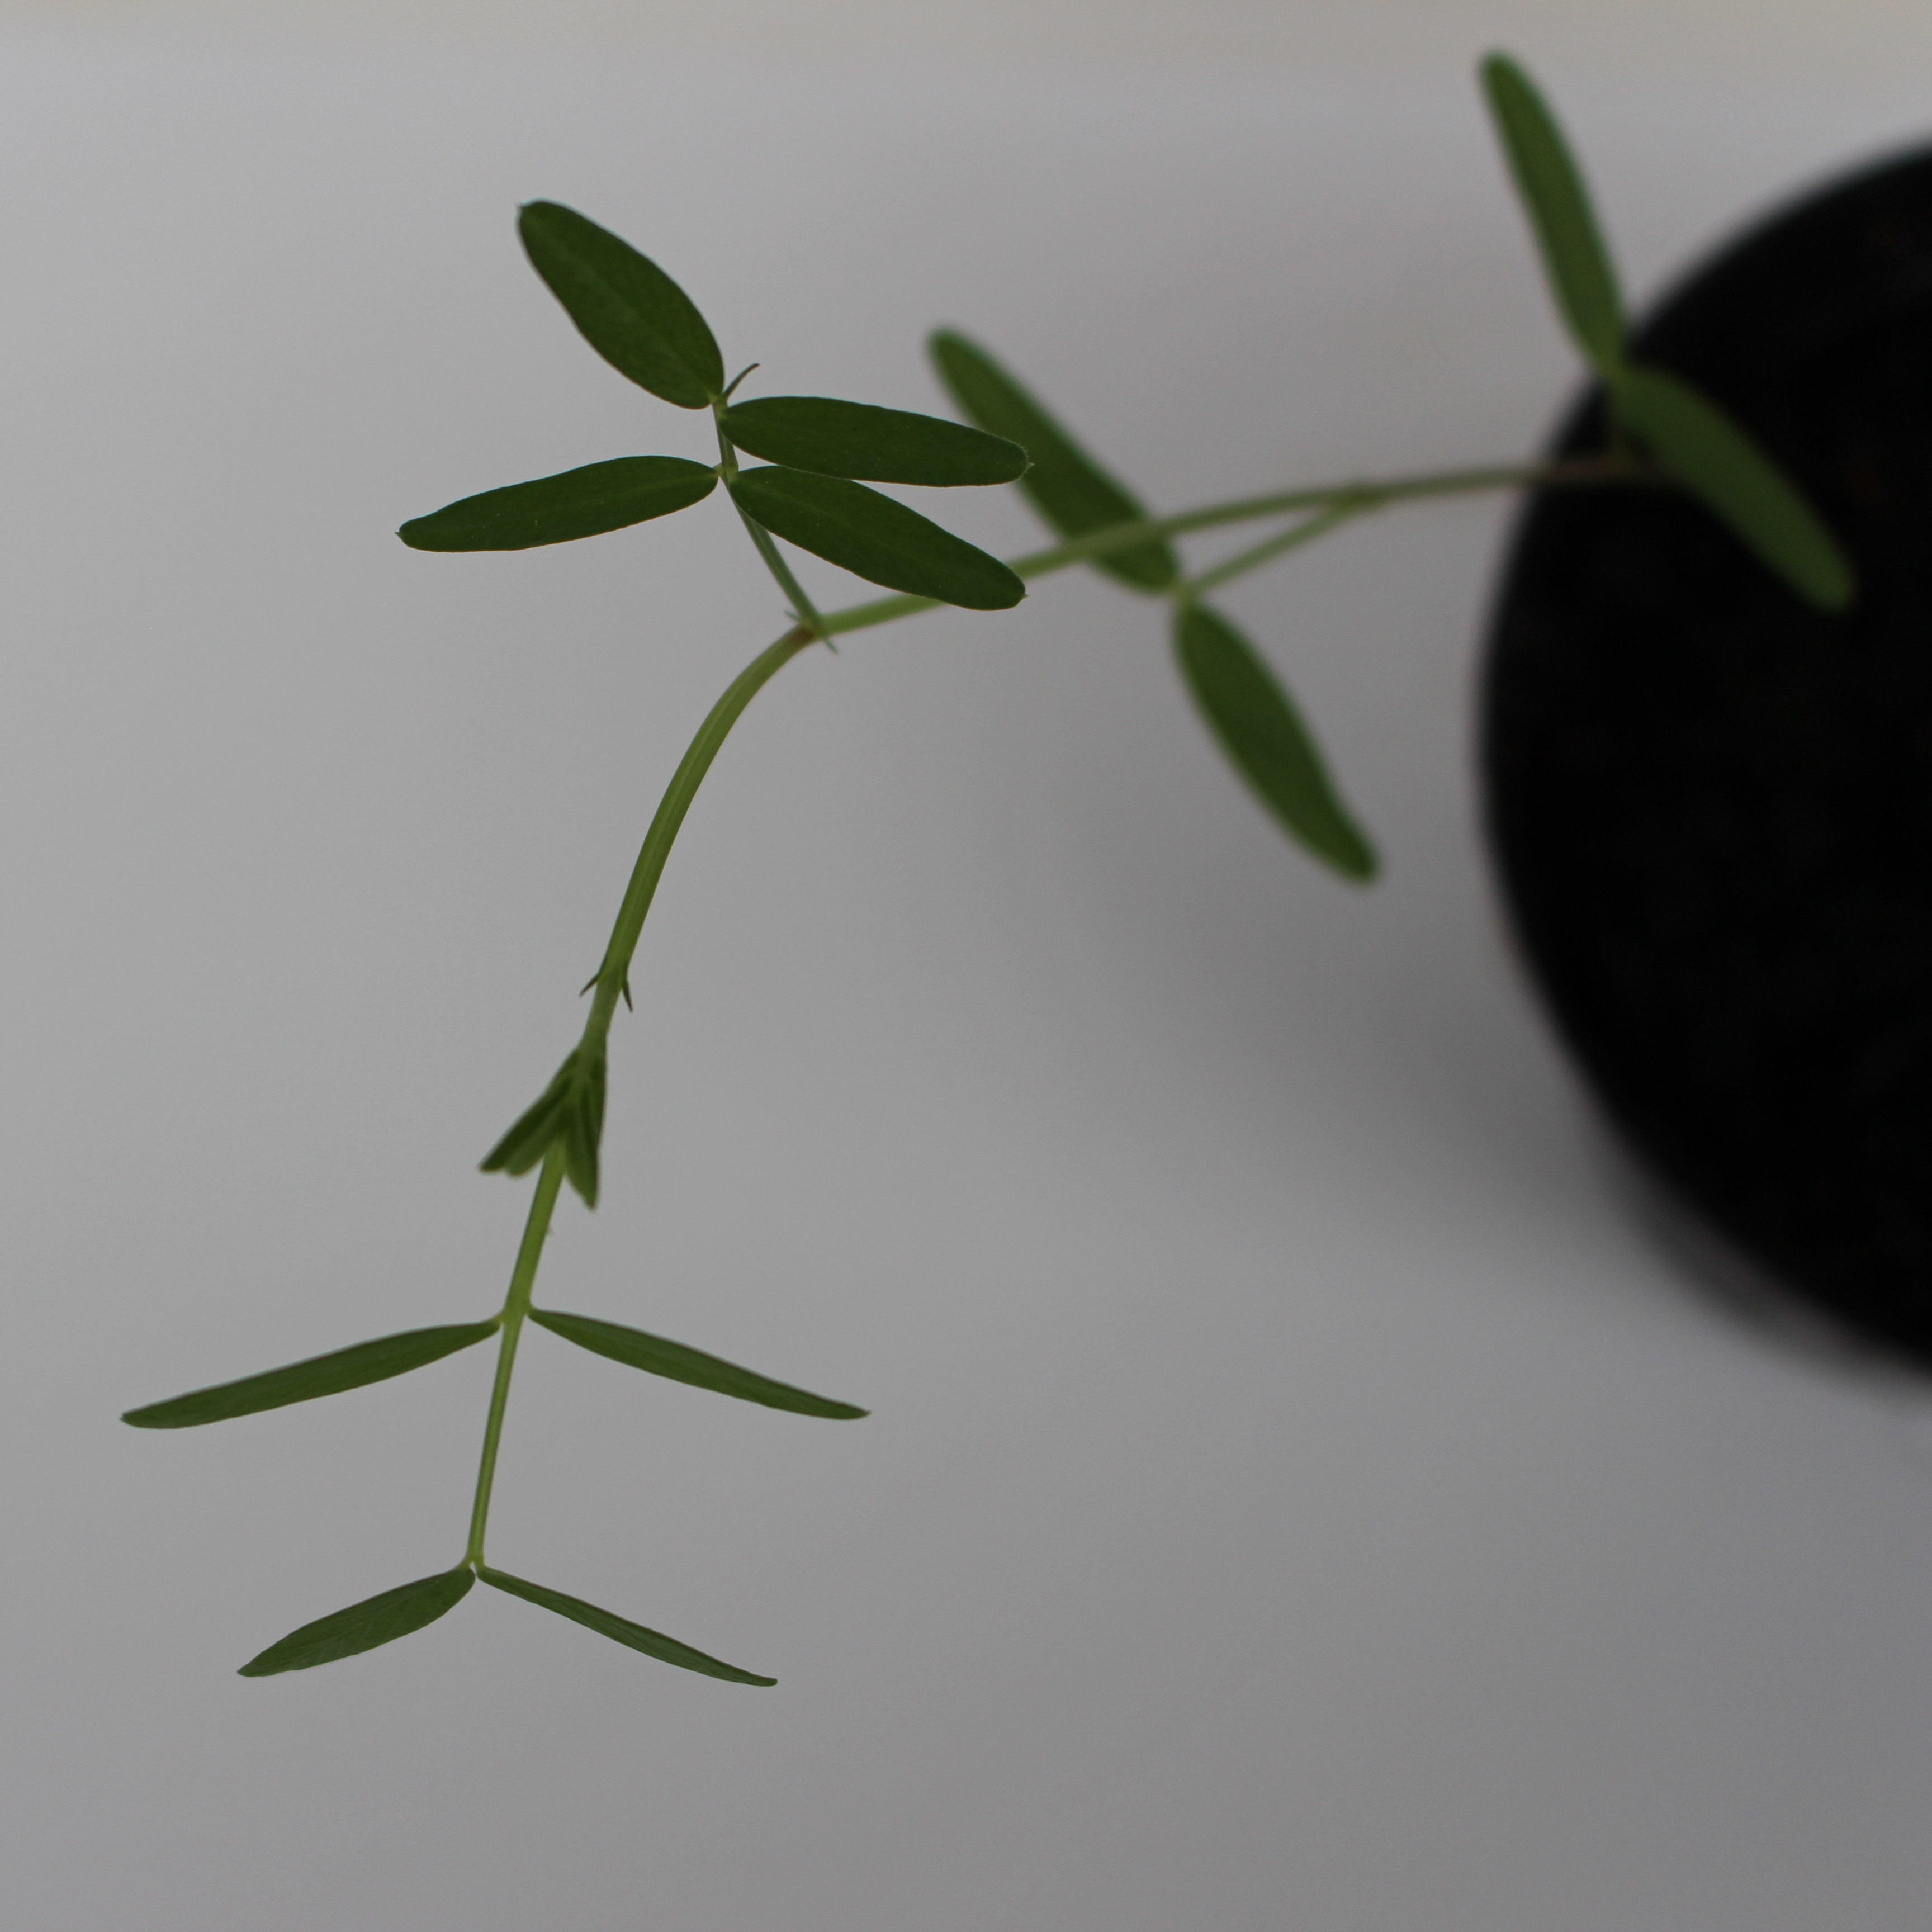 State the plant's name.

Vicia sativa
